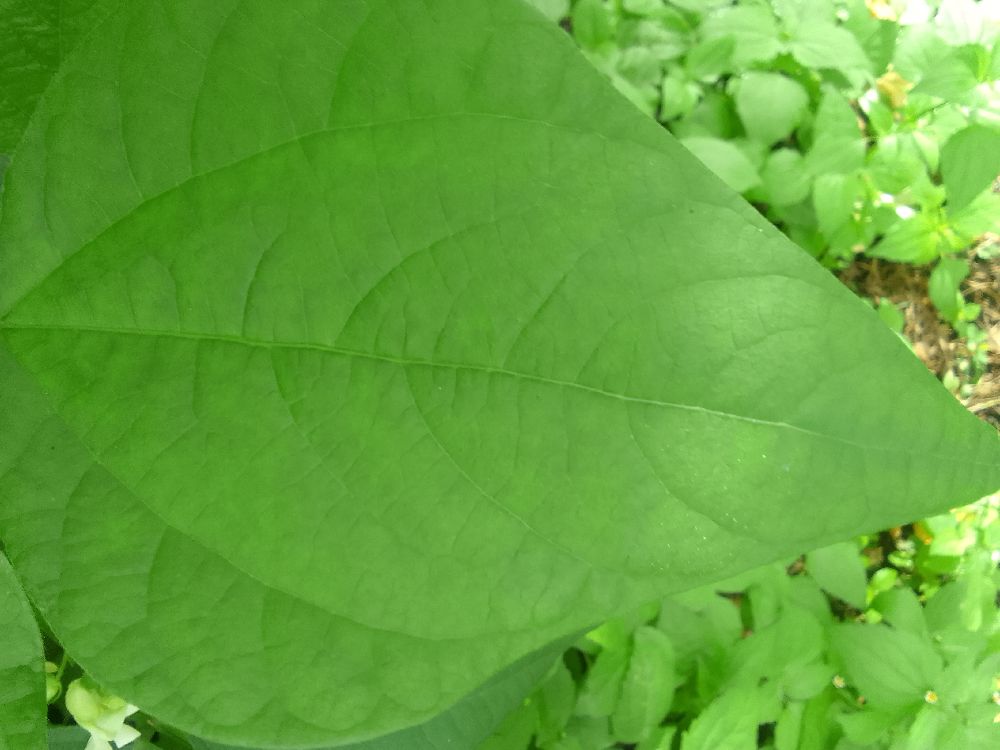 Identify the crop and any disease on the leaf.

common bean, healthy
